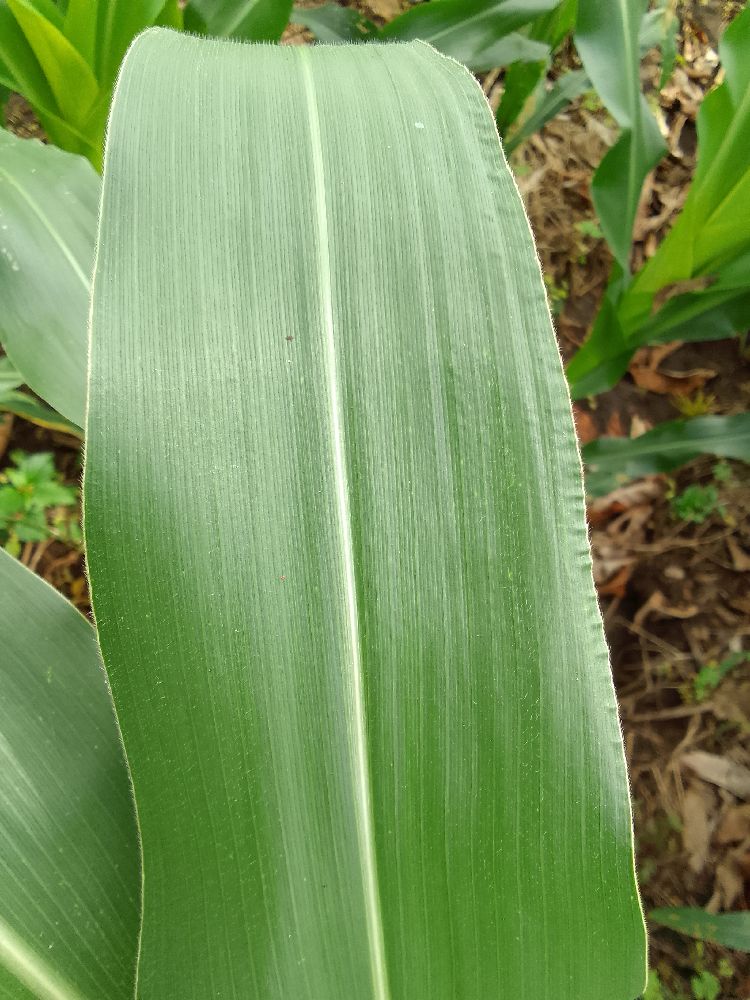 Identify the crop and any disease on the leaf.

maize, healthy
